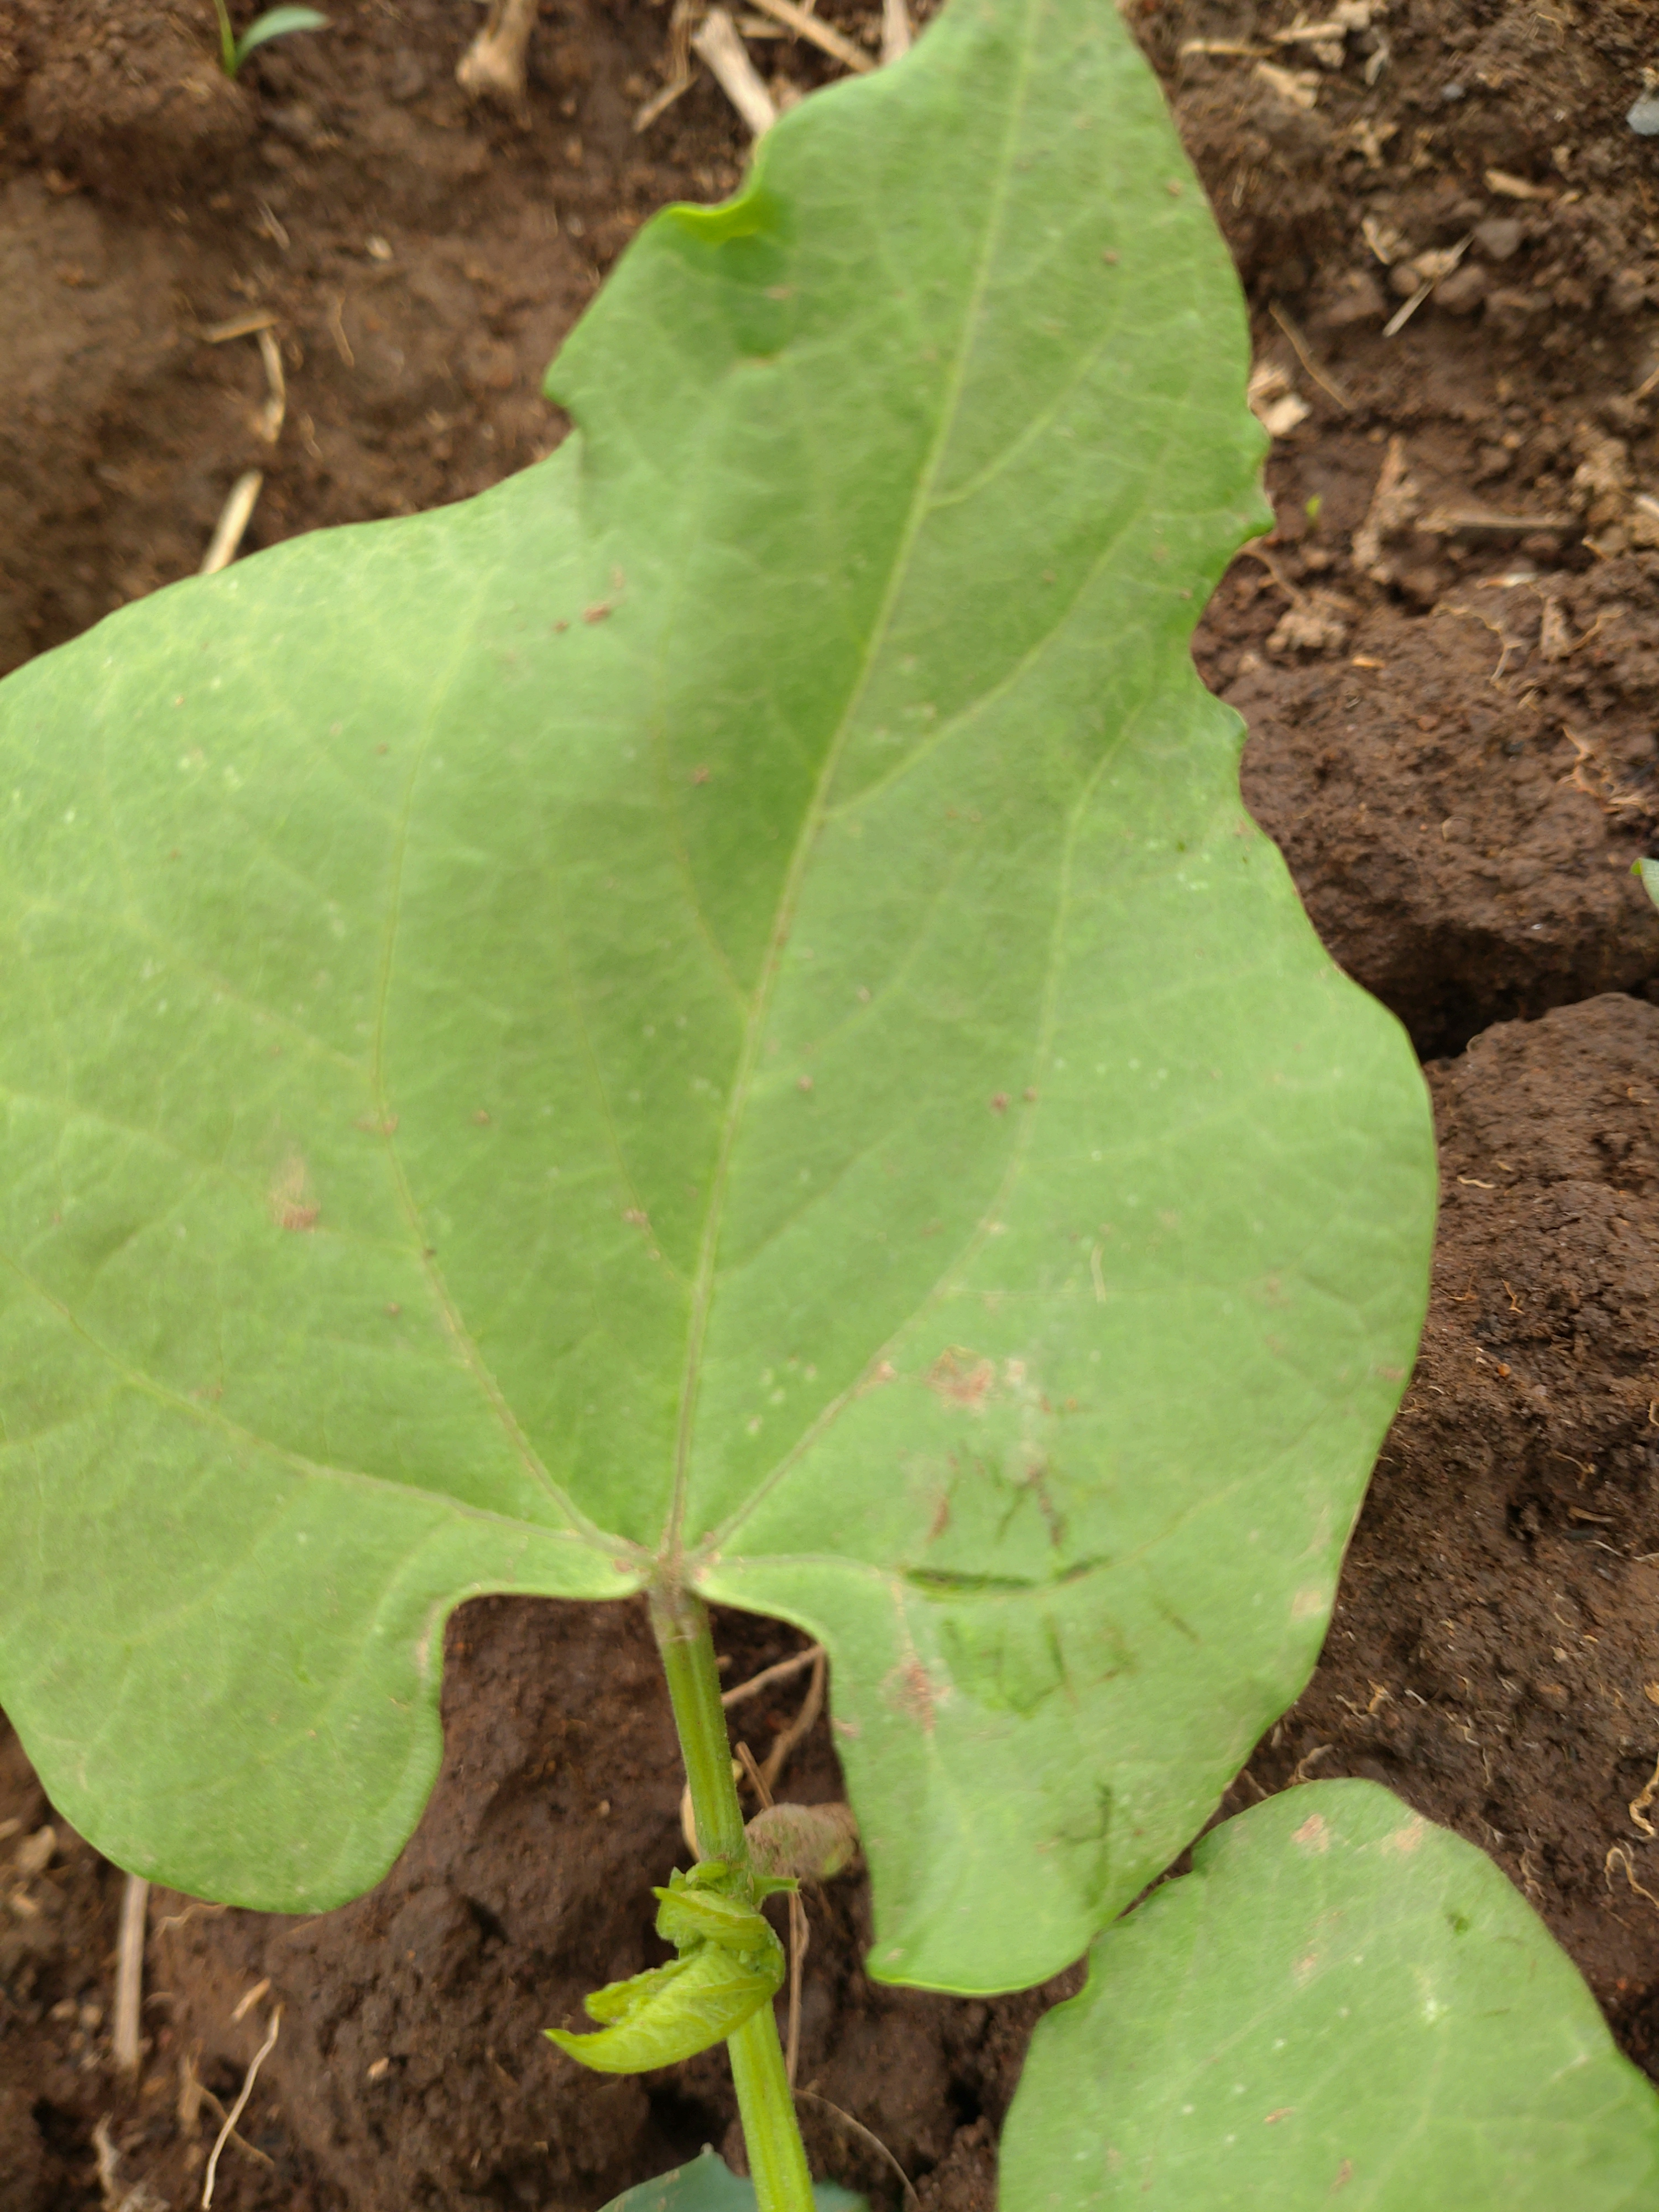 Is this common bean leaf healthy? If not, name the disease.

healthy
